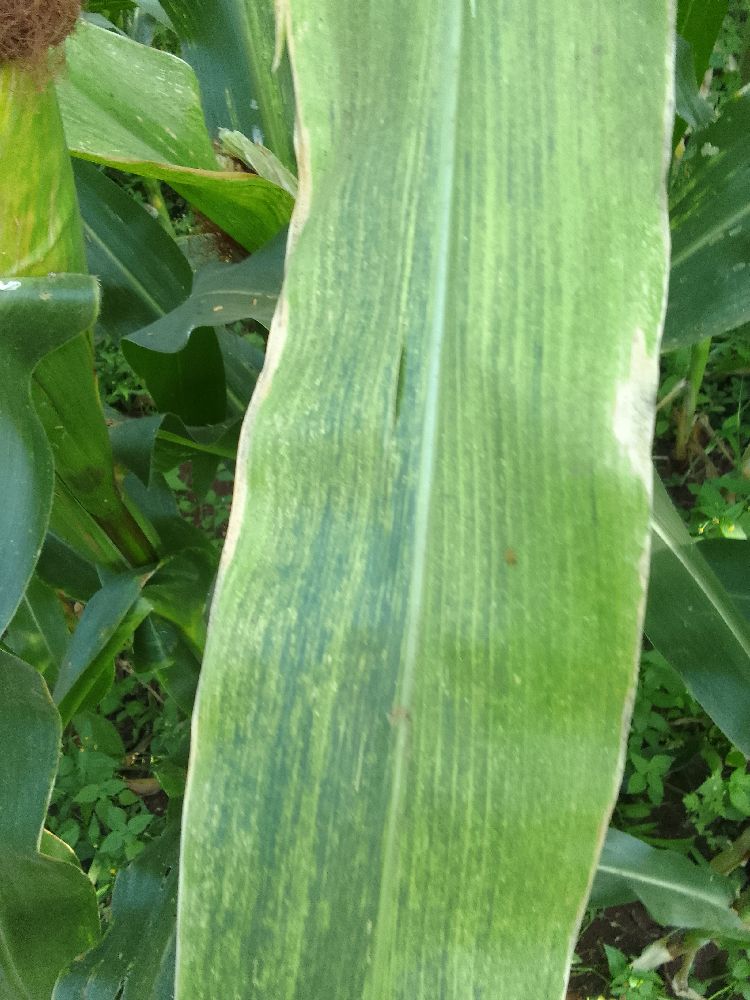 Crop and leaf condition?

maize, maize lethal necrosis
